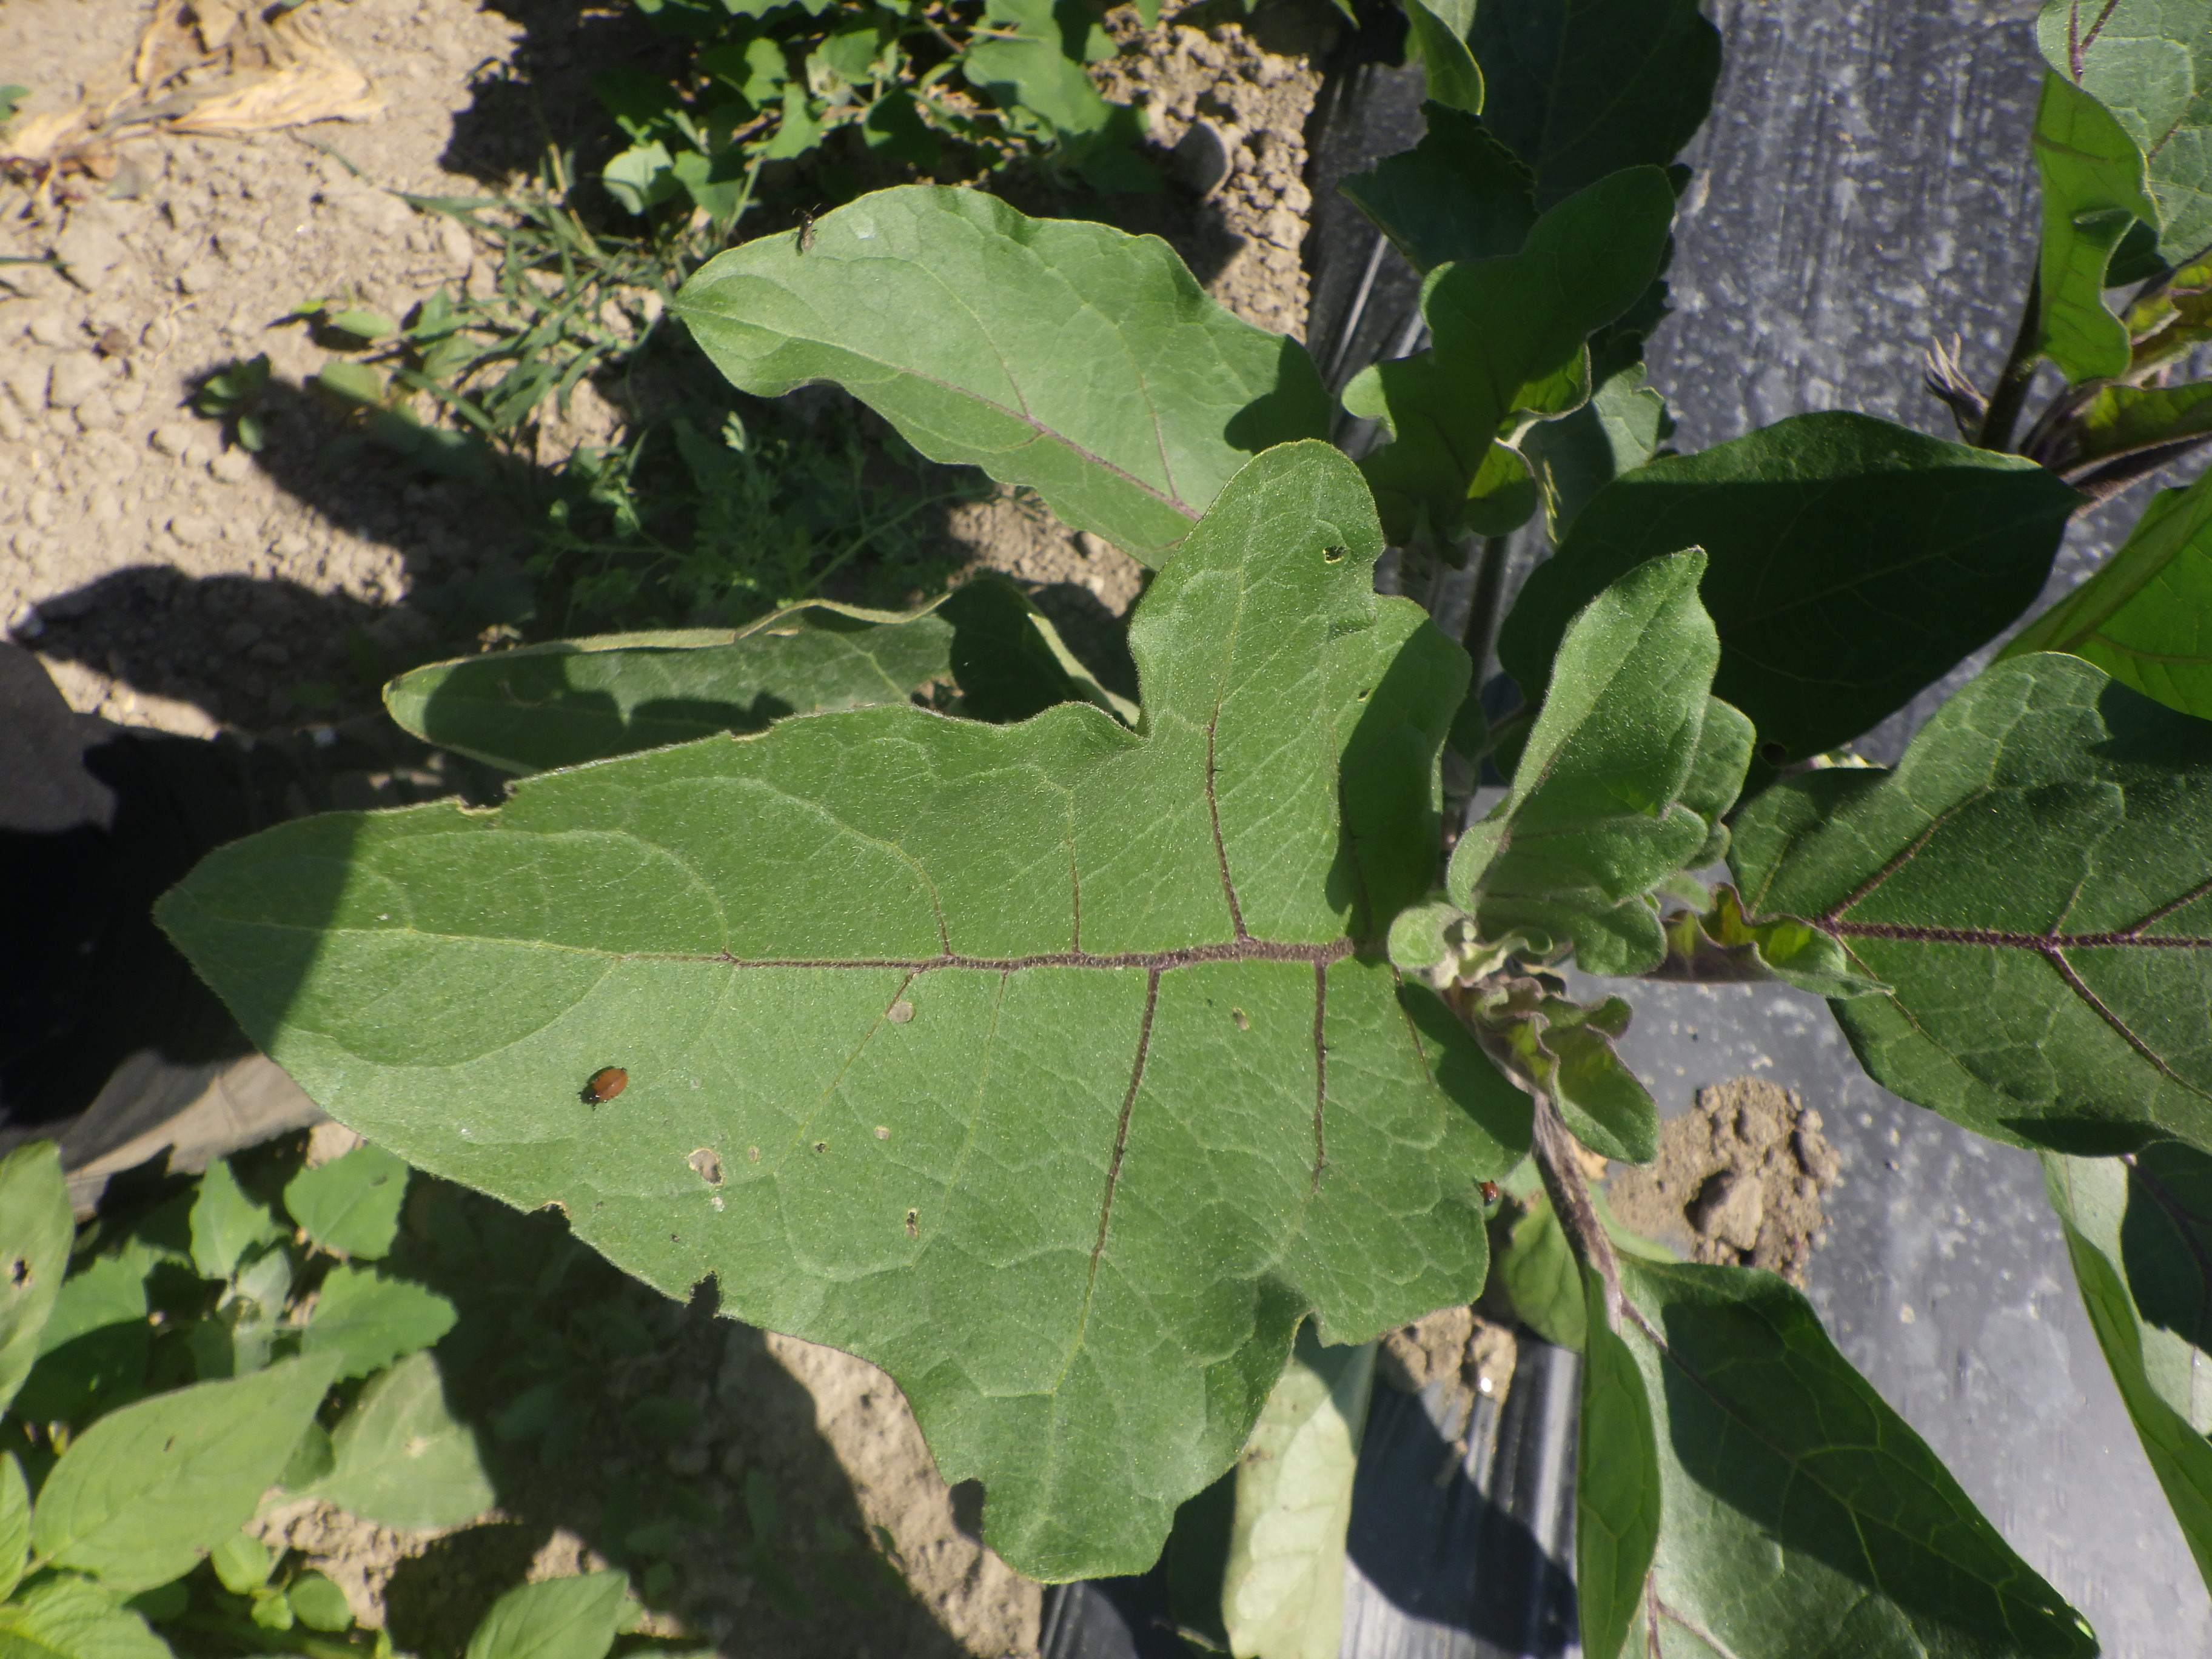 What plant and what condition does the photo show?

aubergine, colorado potato beetle, weeds
